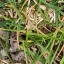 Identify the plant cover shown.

grass
